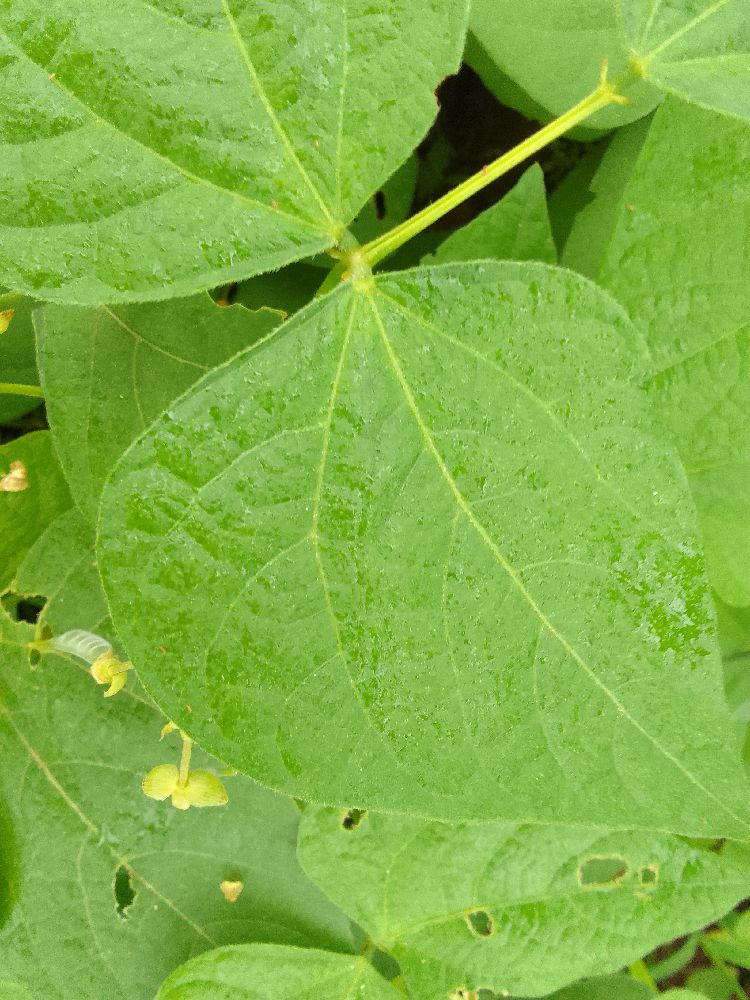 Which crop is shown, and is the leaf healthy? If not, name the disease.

common bean, healthy
